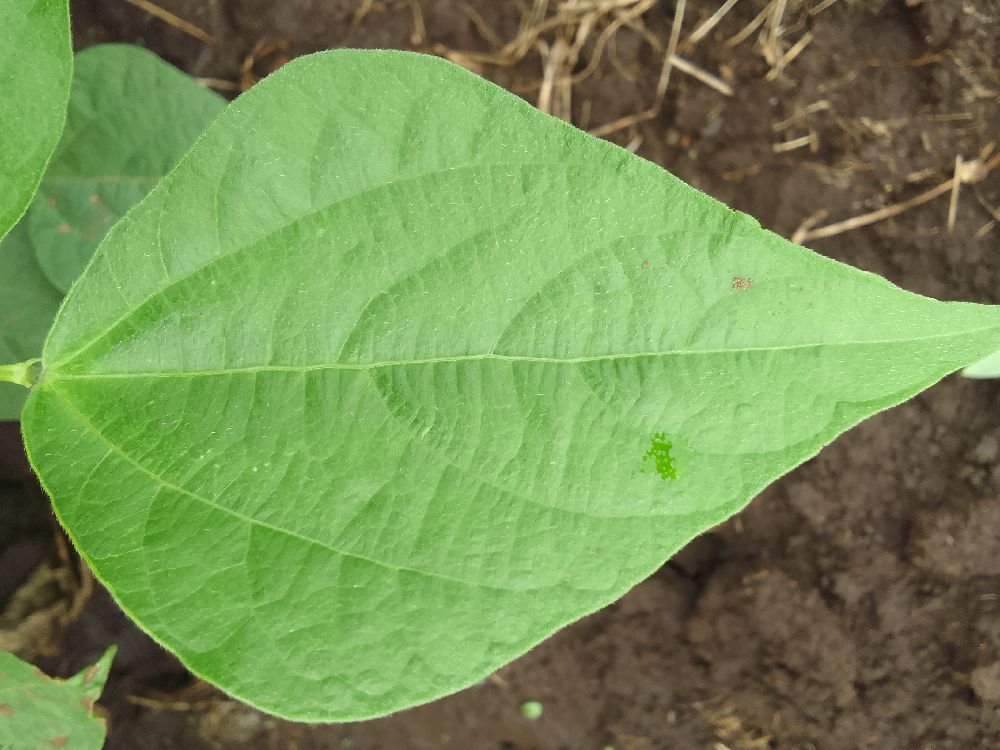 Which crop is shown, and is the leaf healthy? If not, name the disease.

common bean, healthy
